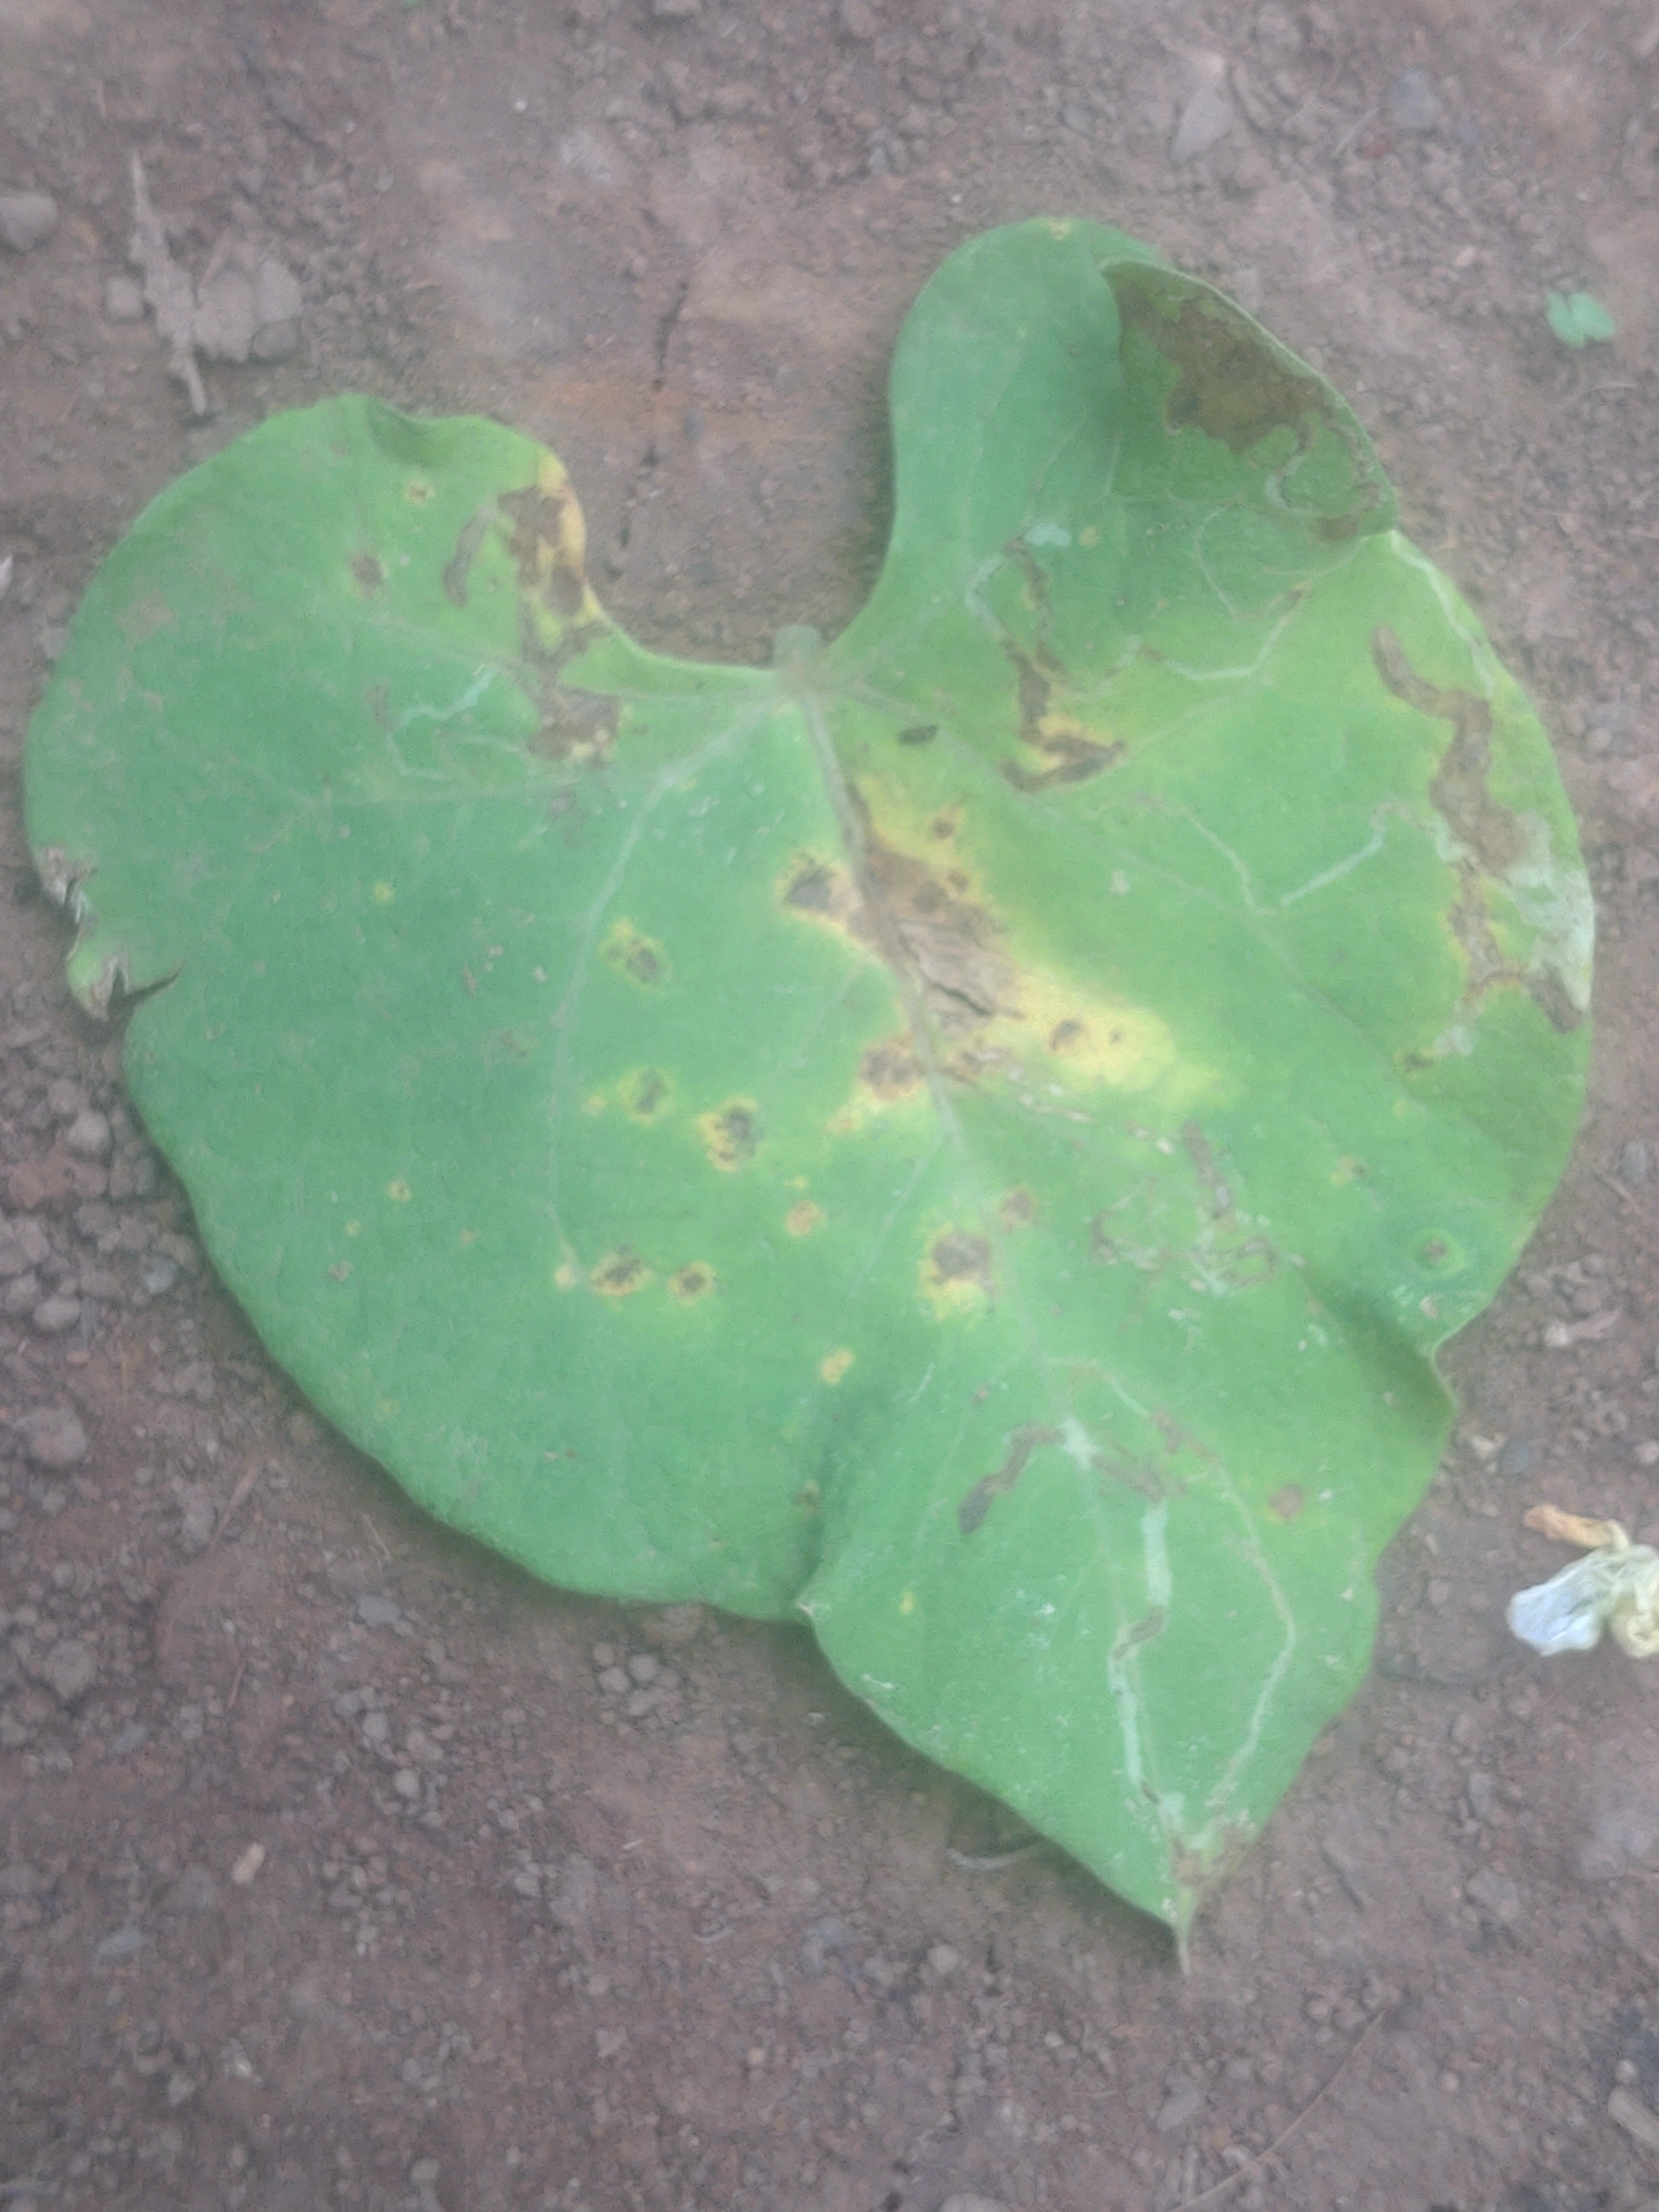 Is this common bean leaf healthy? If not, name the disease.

rust
